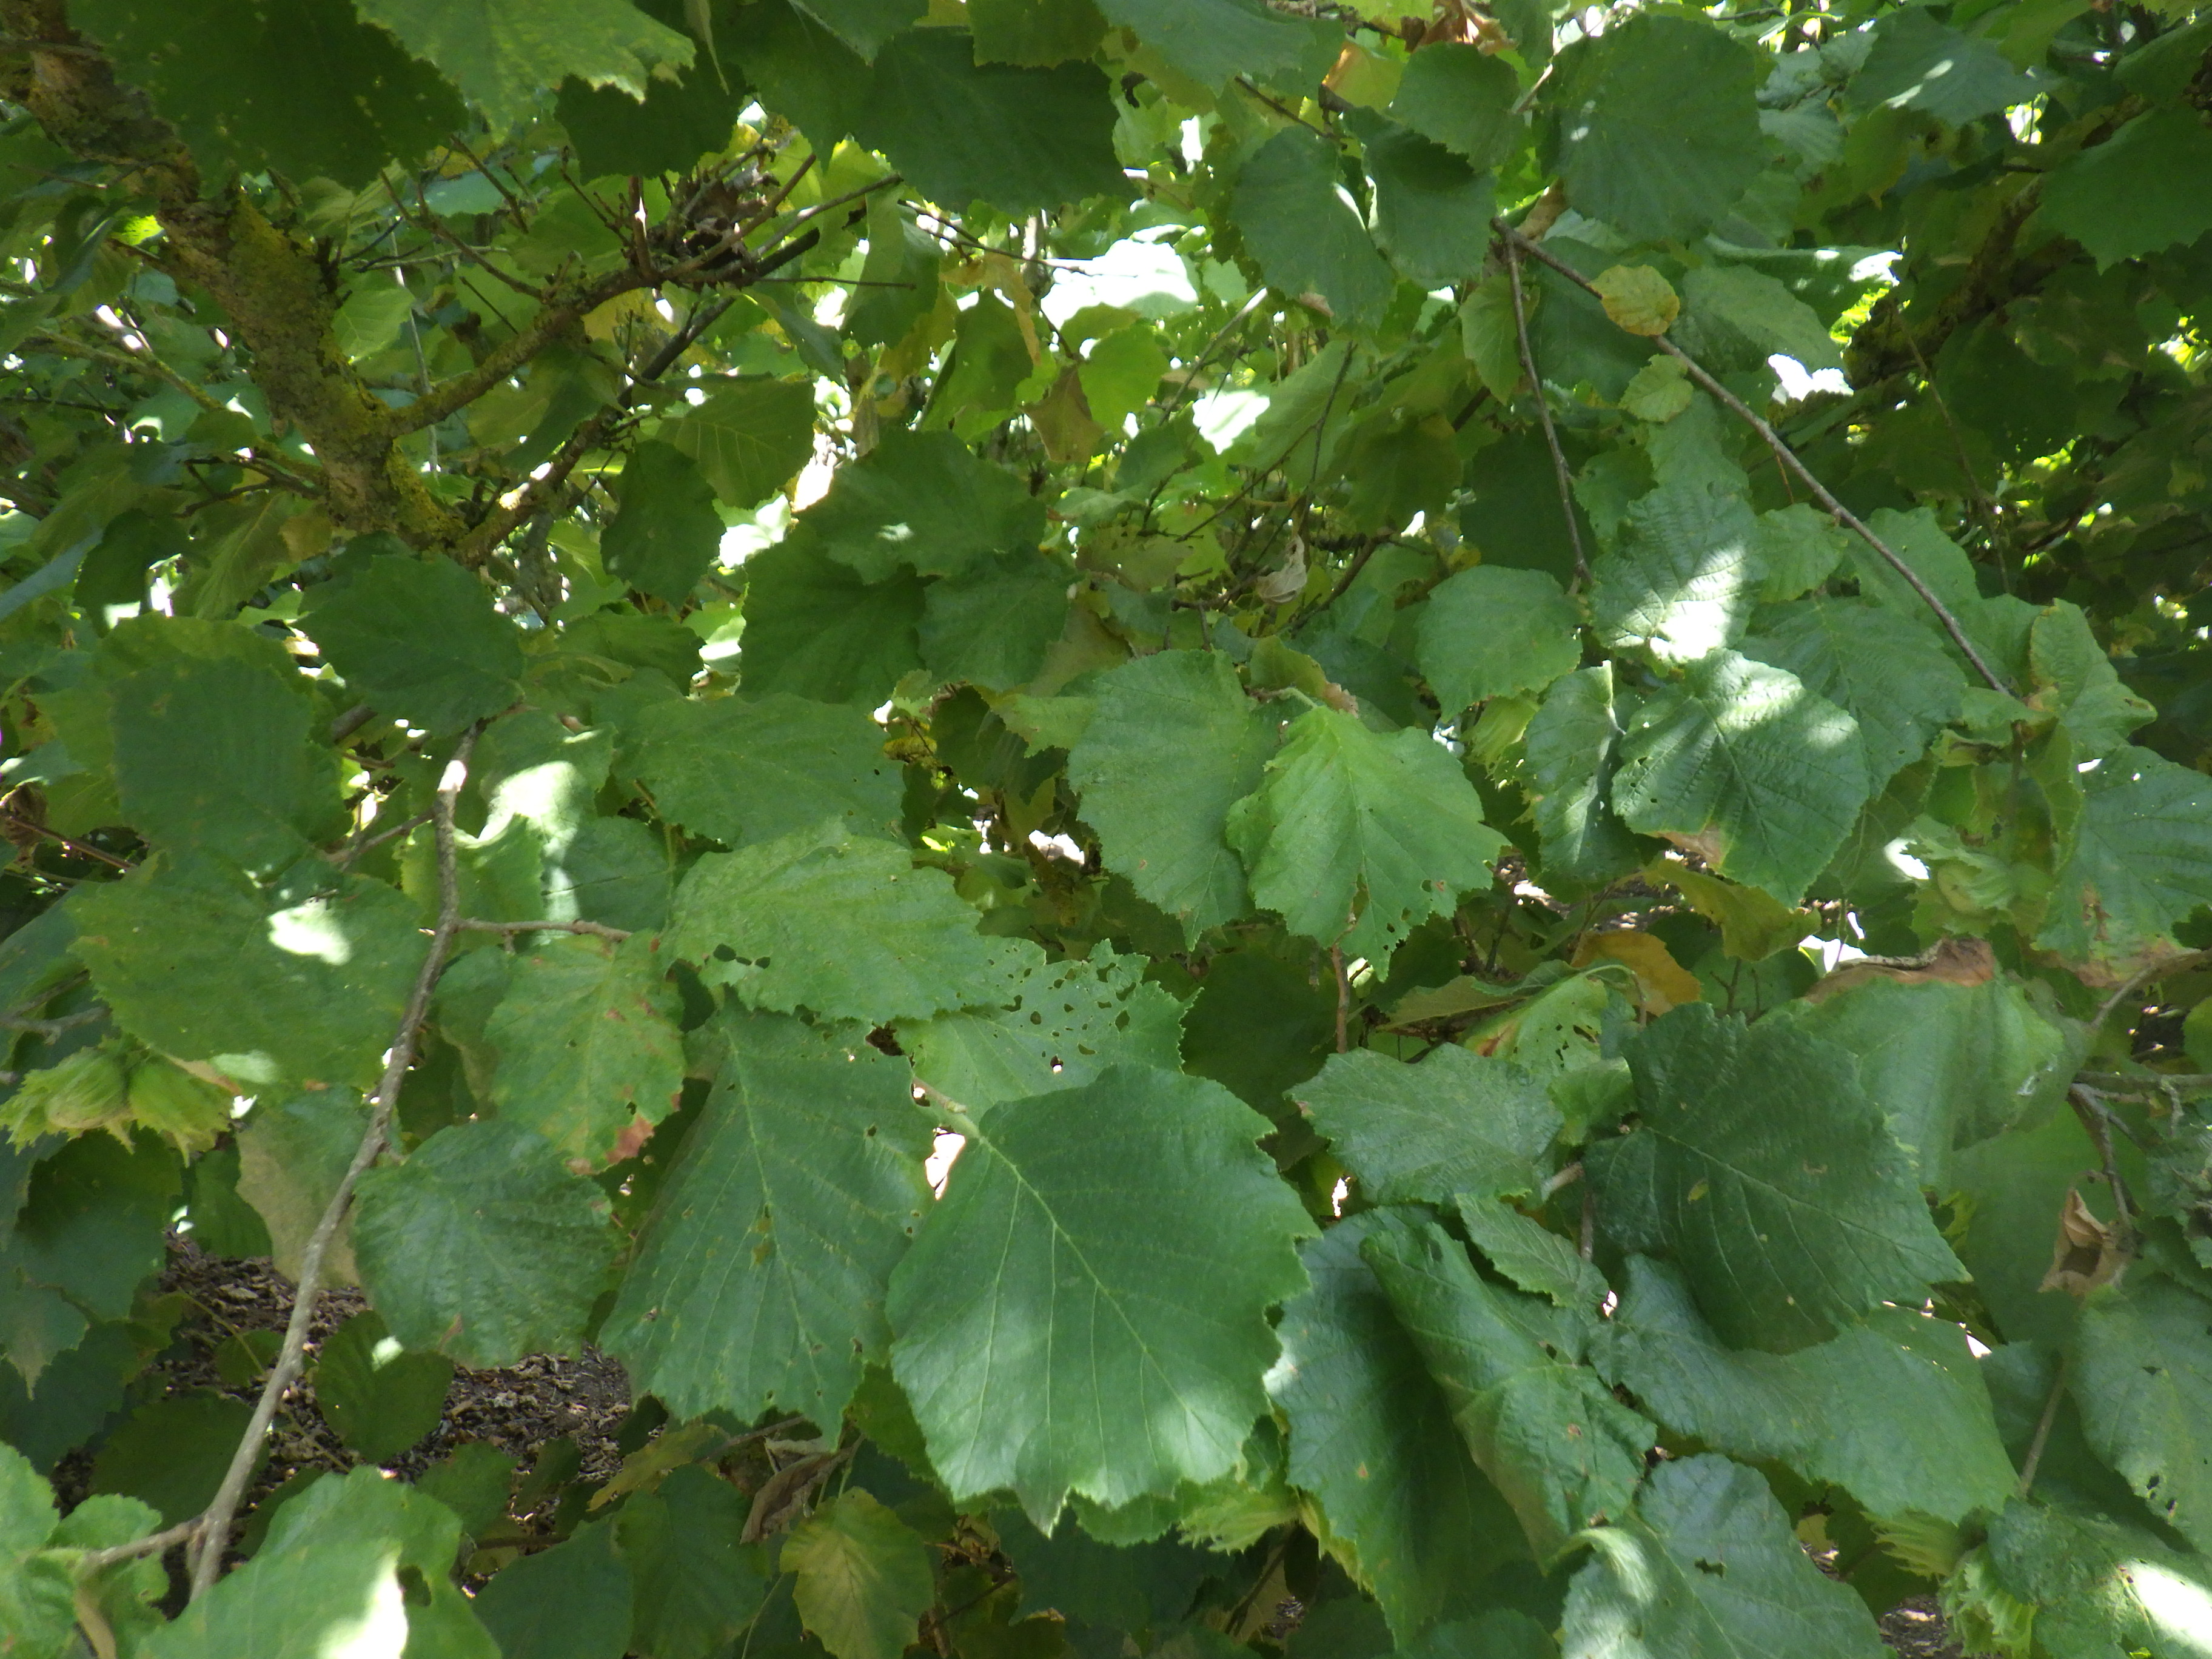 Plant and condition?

hazel, phytophagous, sunburn
